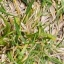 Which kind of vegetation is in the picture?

grass
